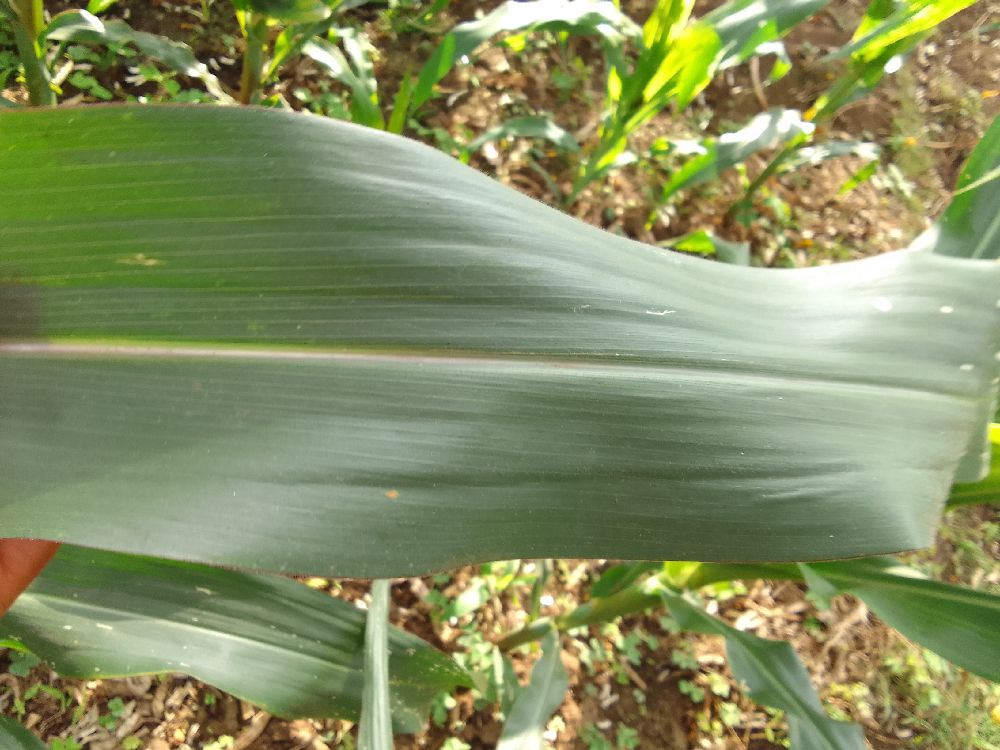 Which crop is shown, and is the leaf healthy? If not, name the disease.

maize, healthy
